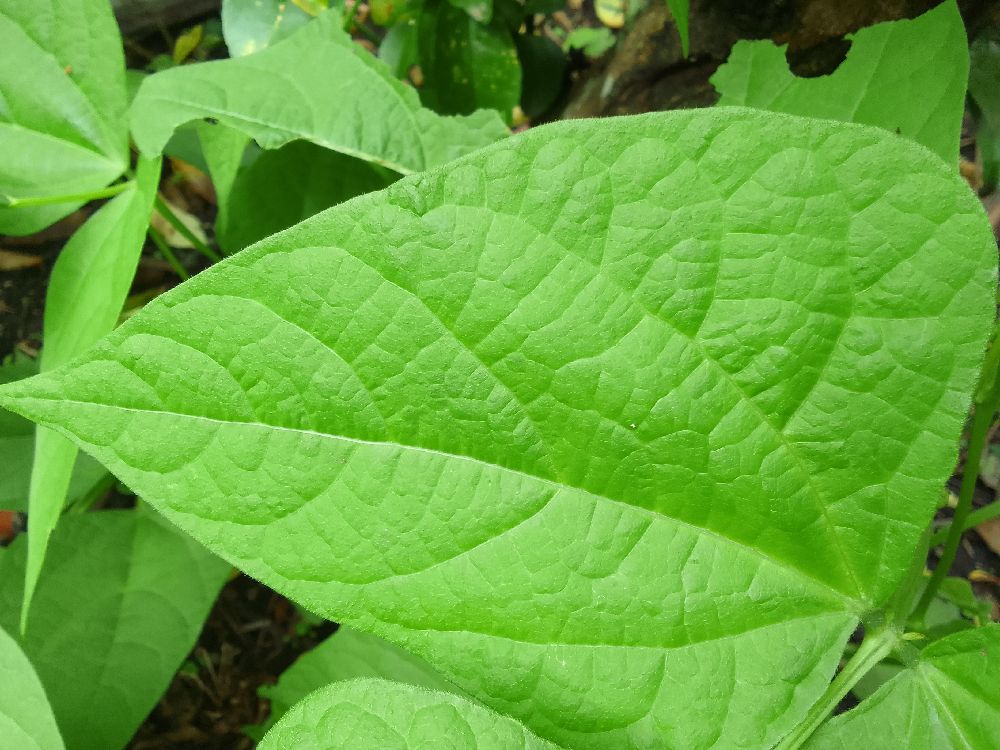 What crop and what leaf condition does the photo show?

common bean, healthy
